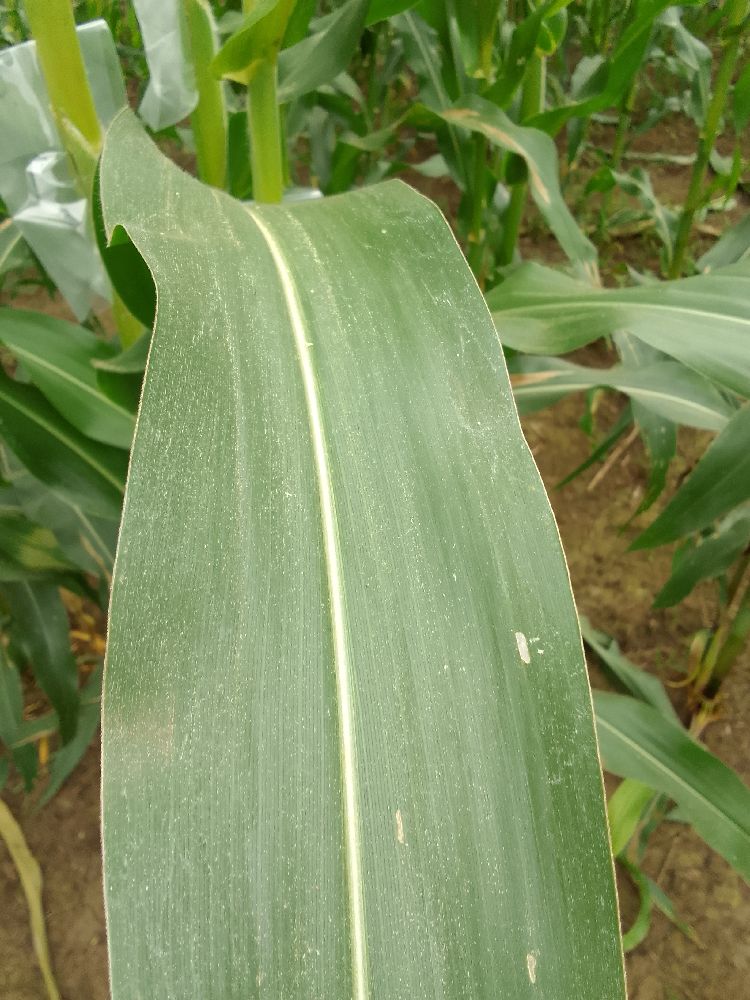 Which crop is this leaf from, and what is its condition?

maize, healthy
